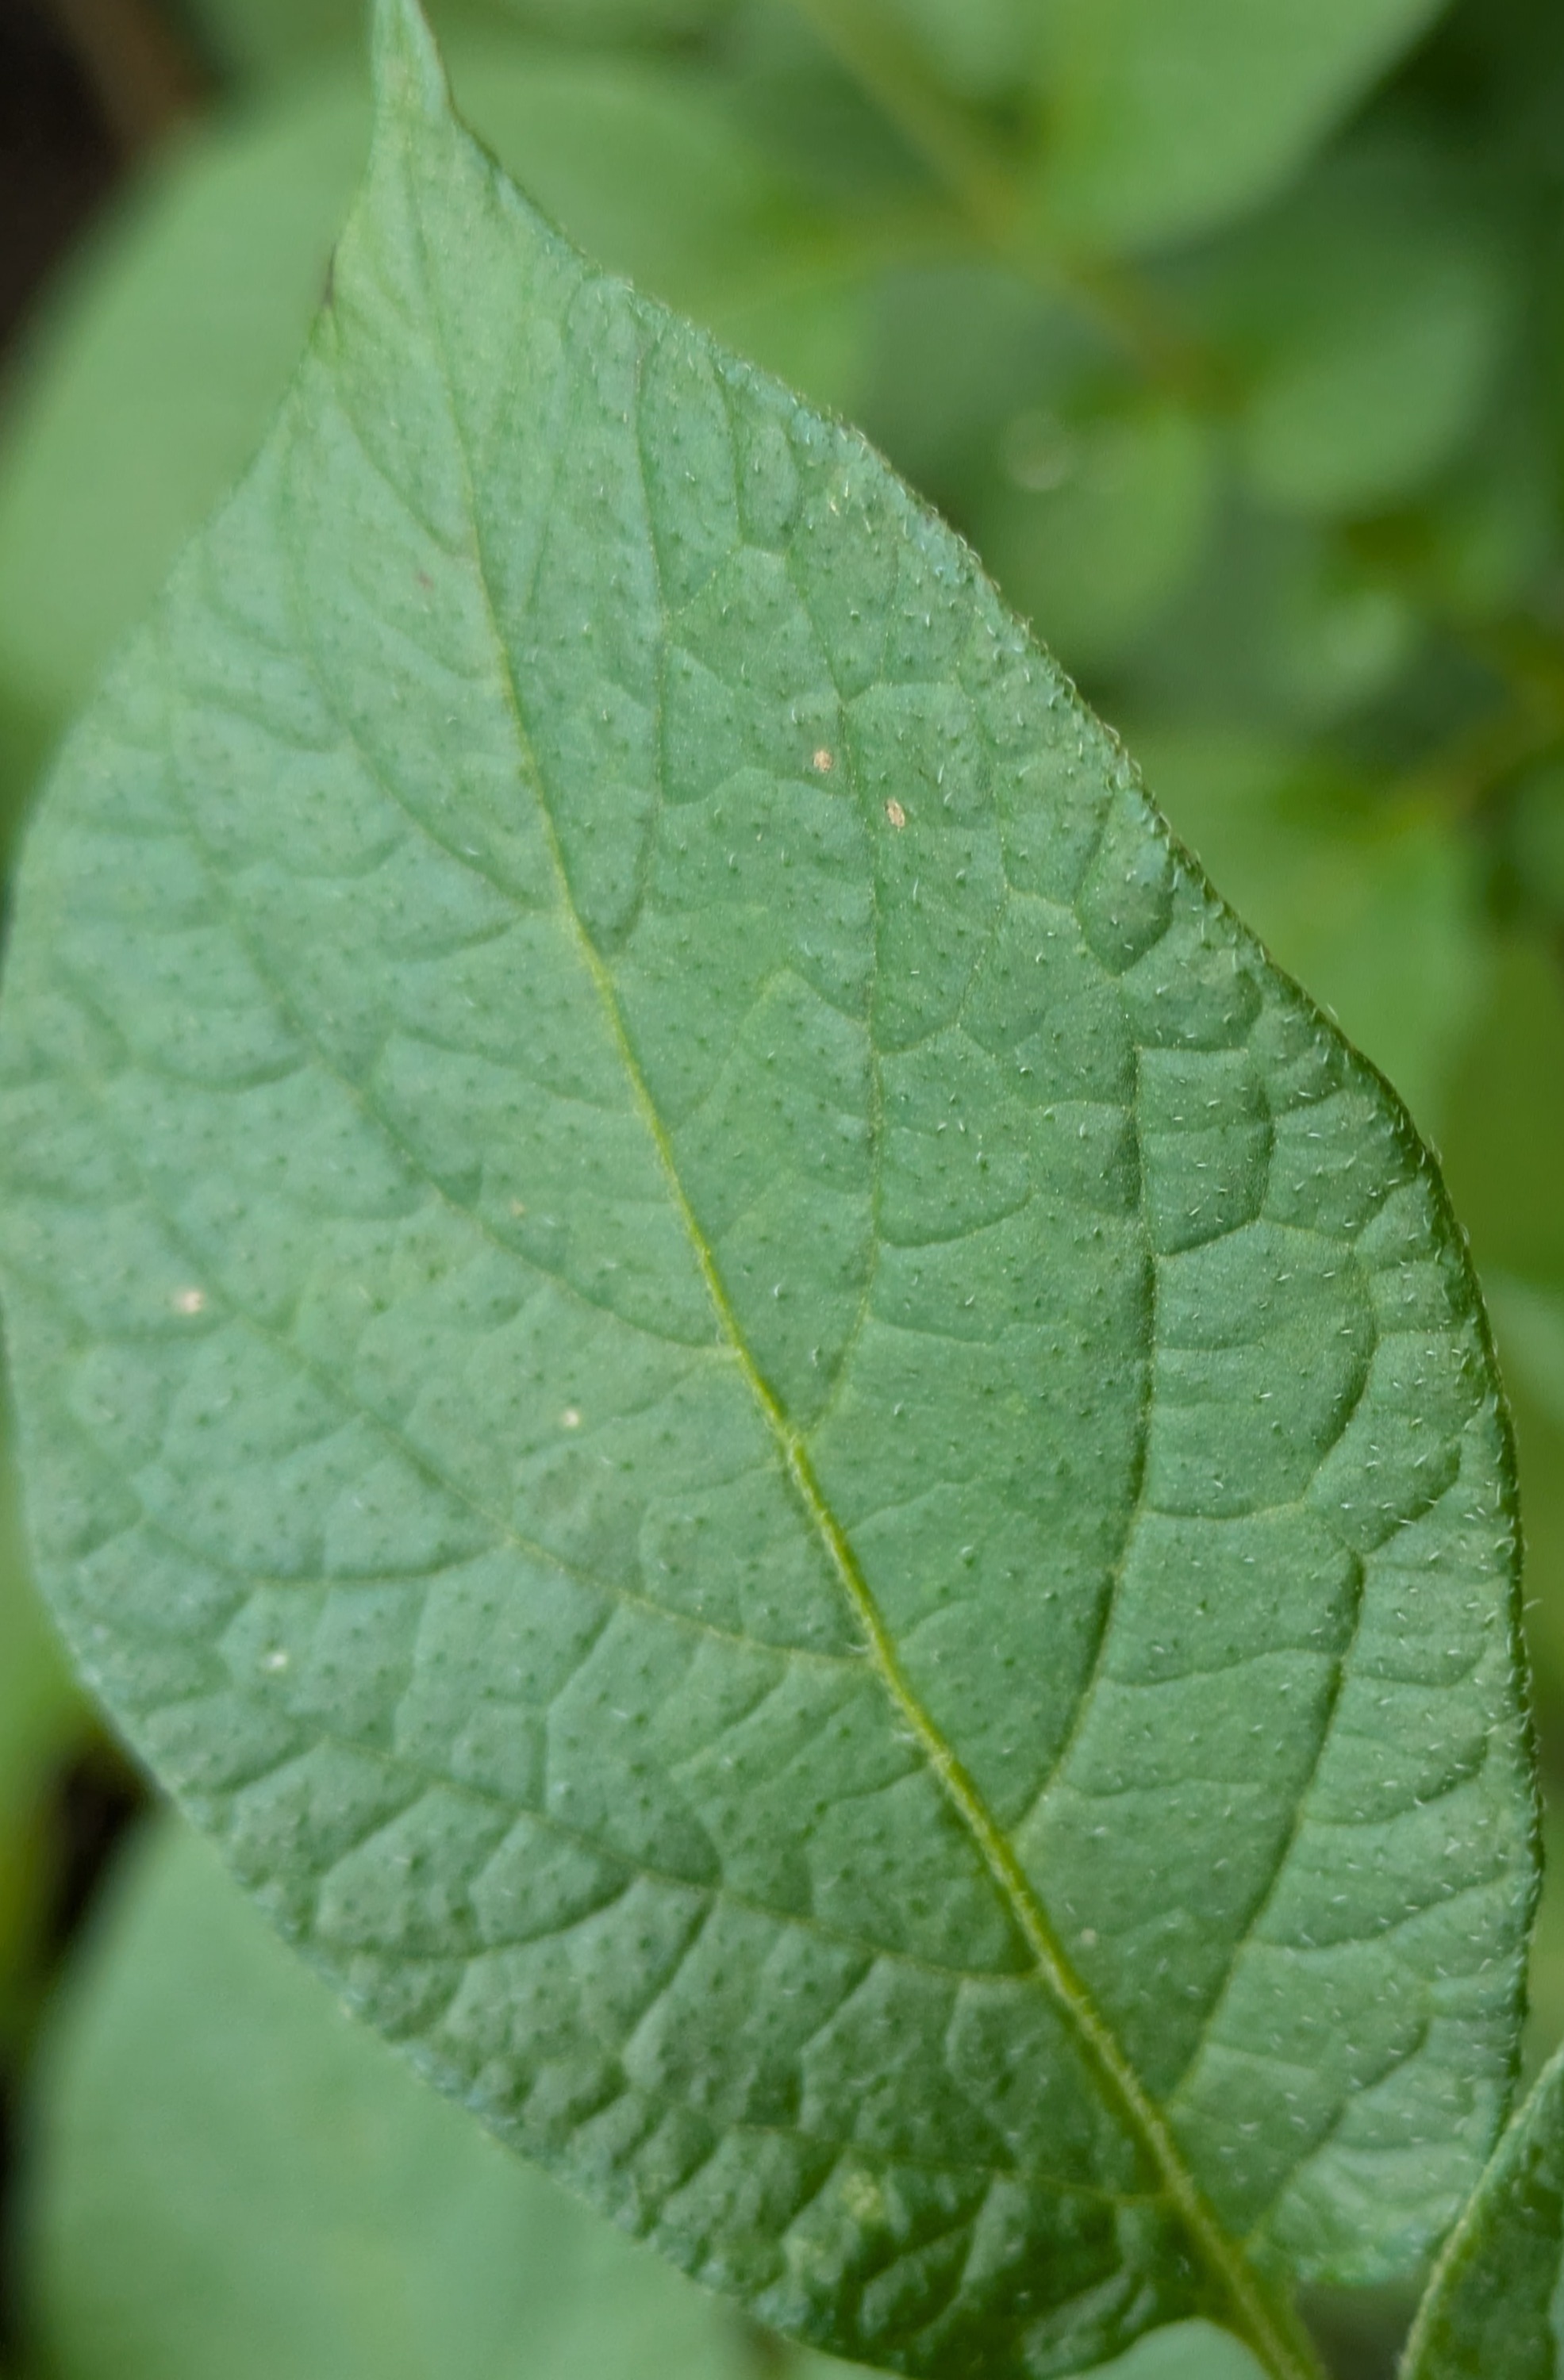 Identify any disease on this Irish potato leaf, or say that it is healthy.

healthy
